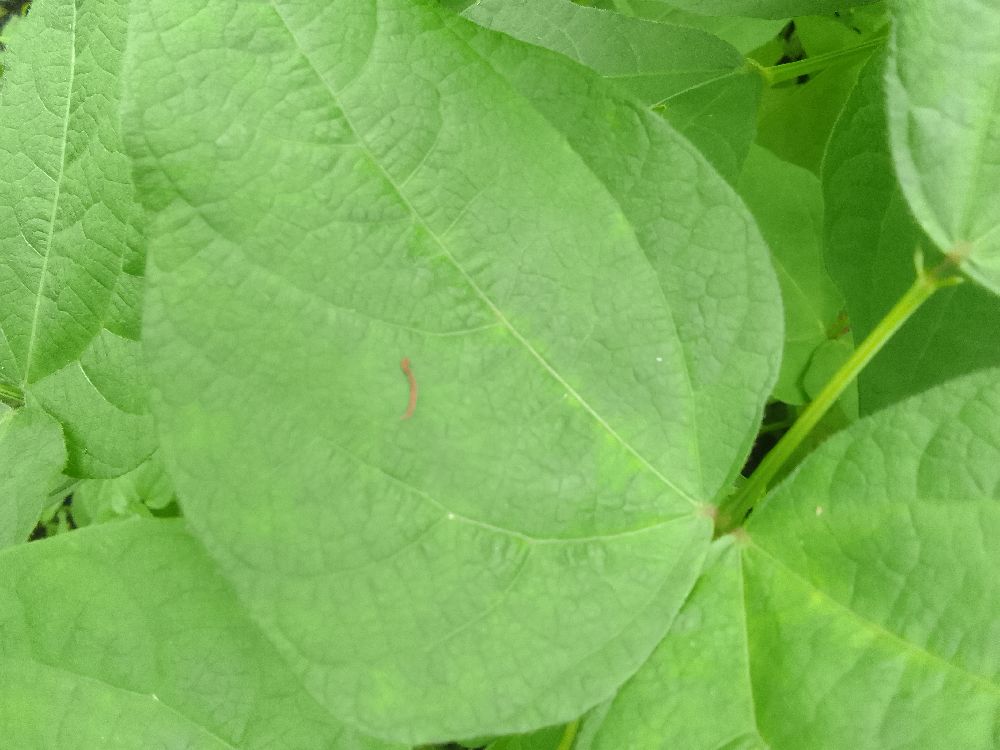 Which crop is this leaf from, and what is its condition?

common bean, healthy
